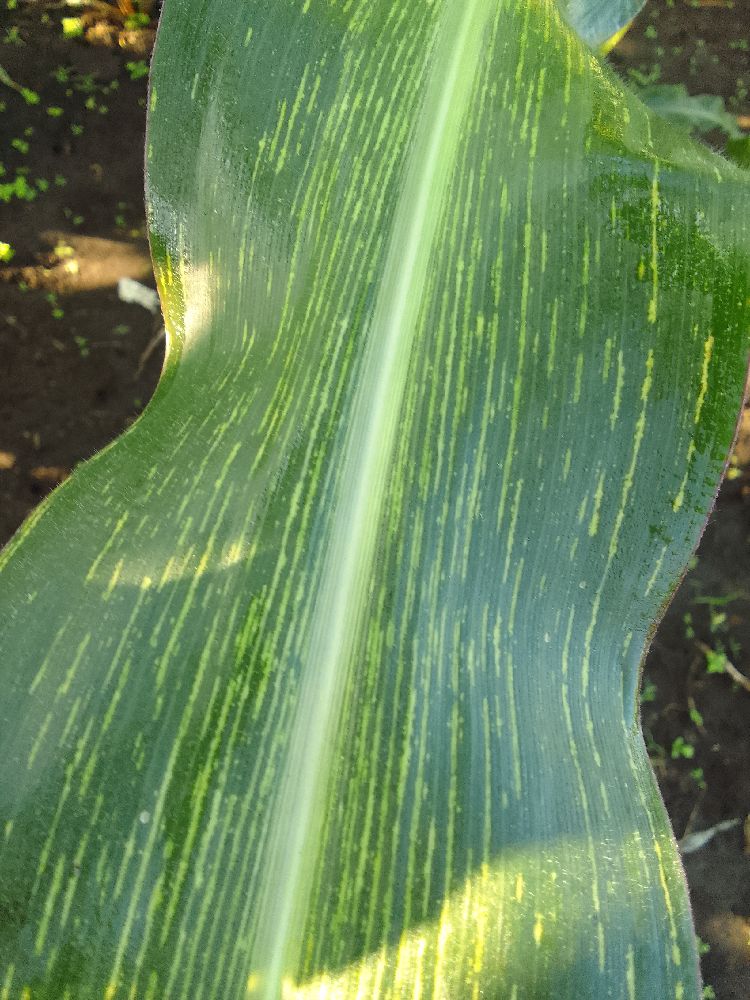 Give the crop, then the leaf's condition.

maize, maize streak virus
